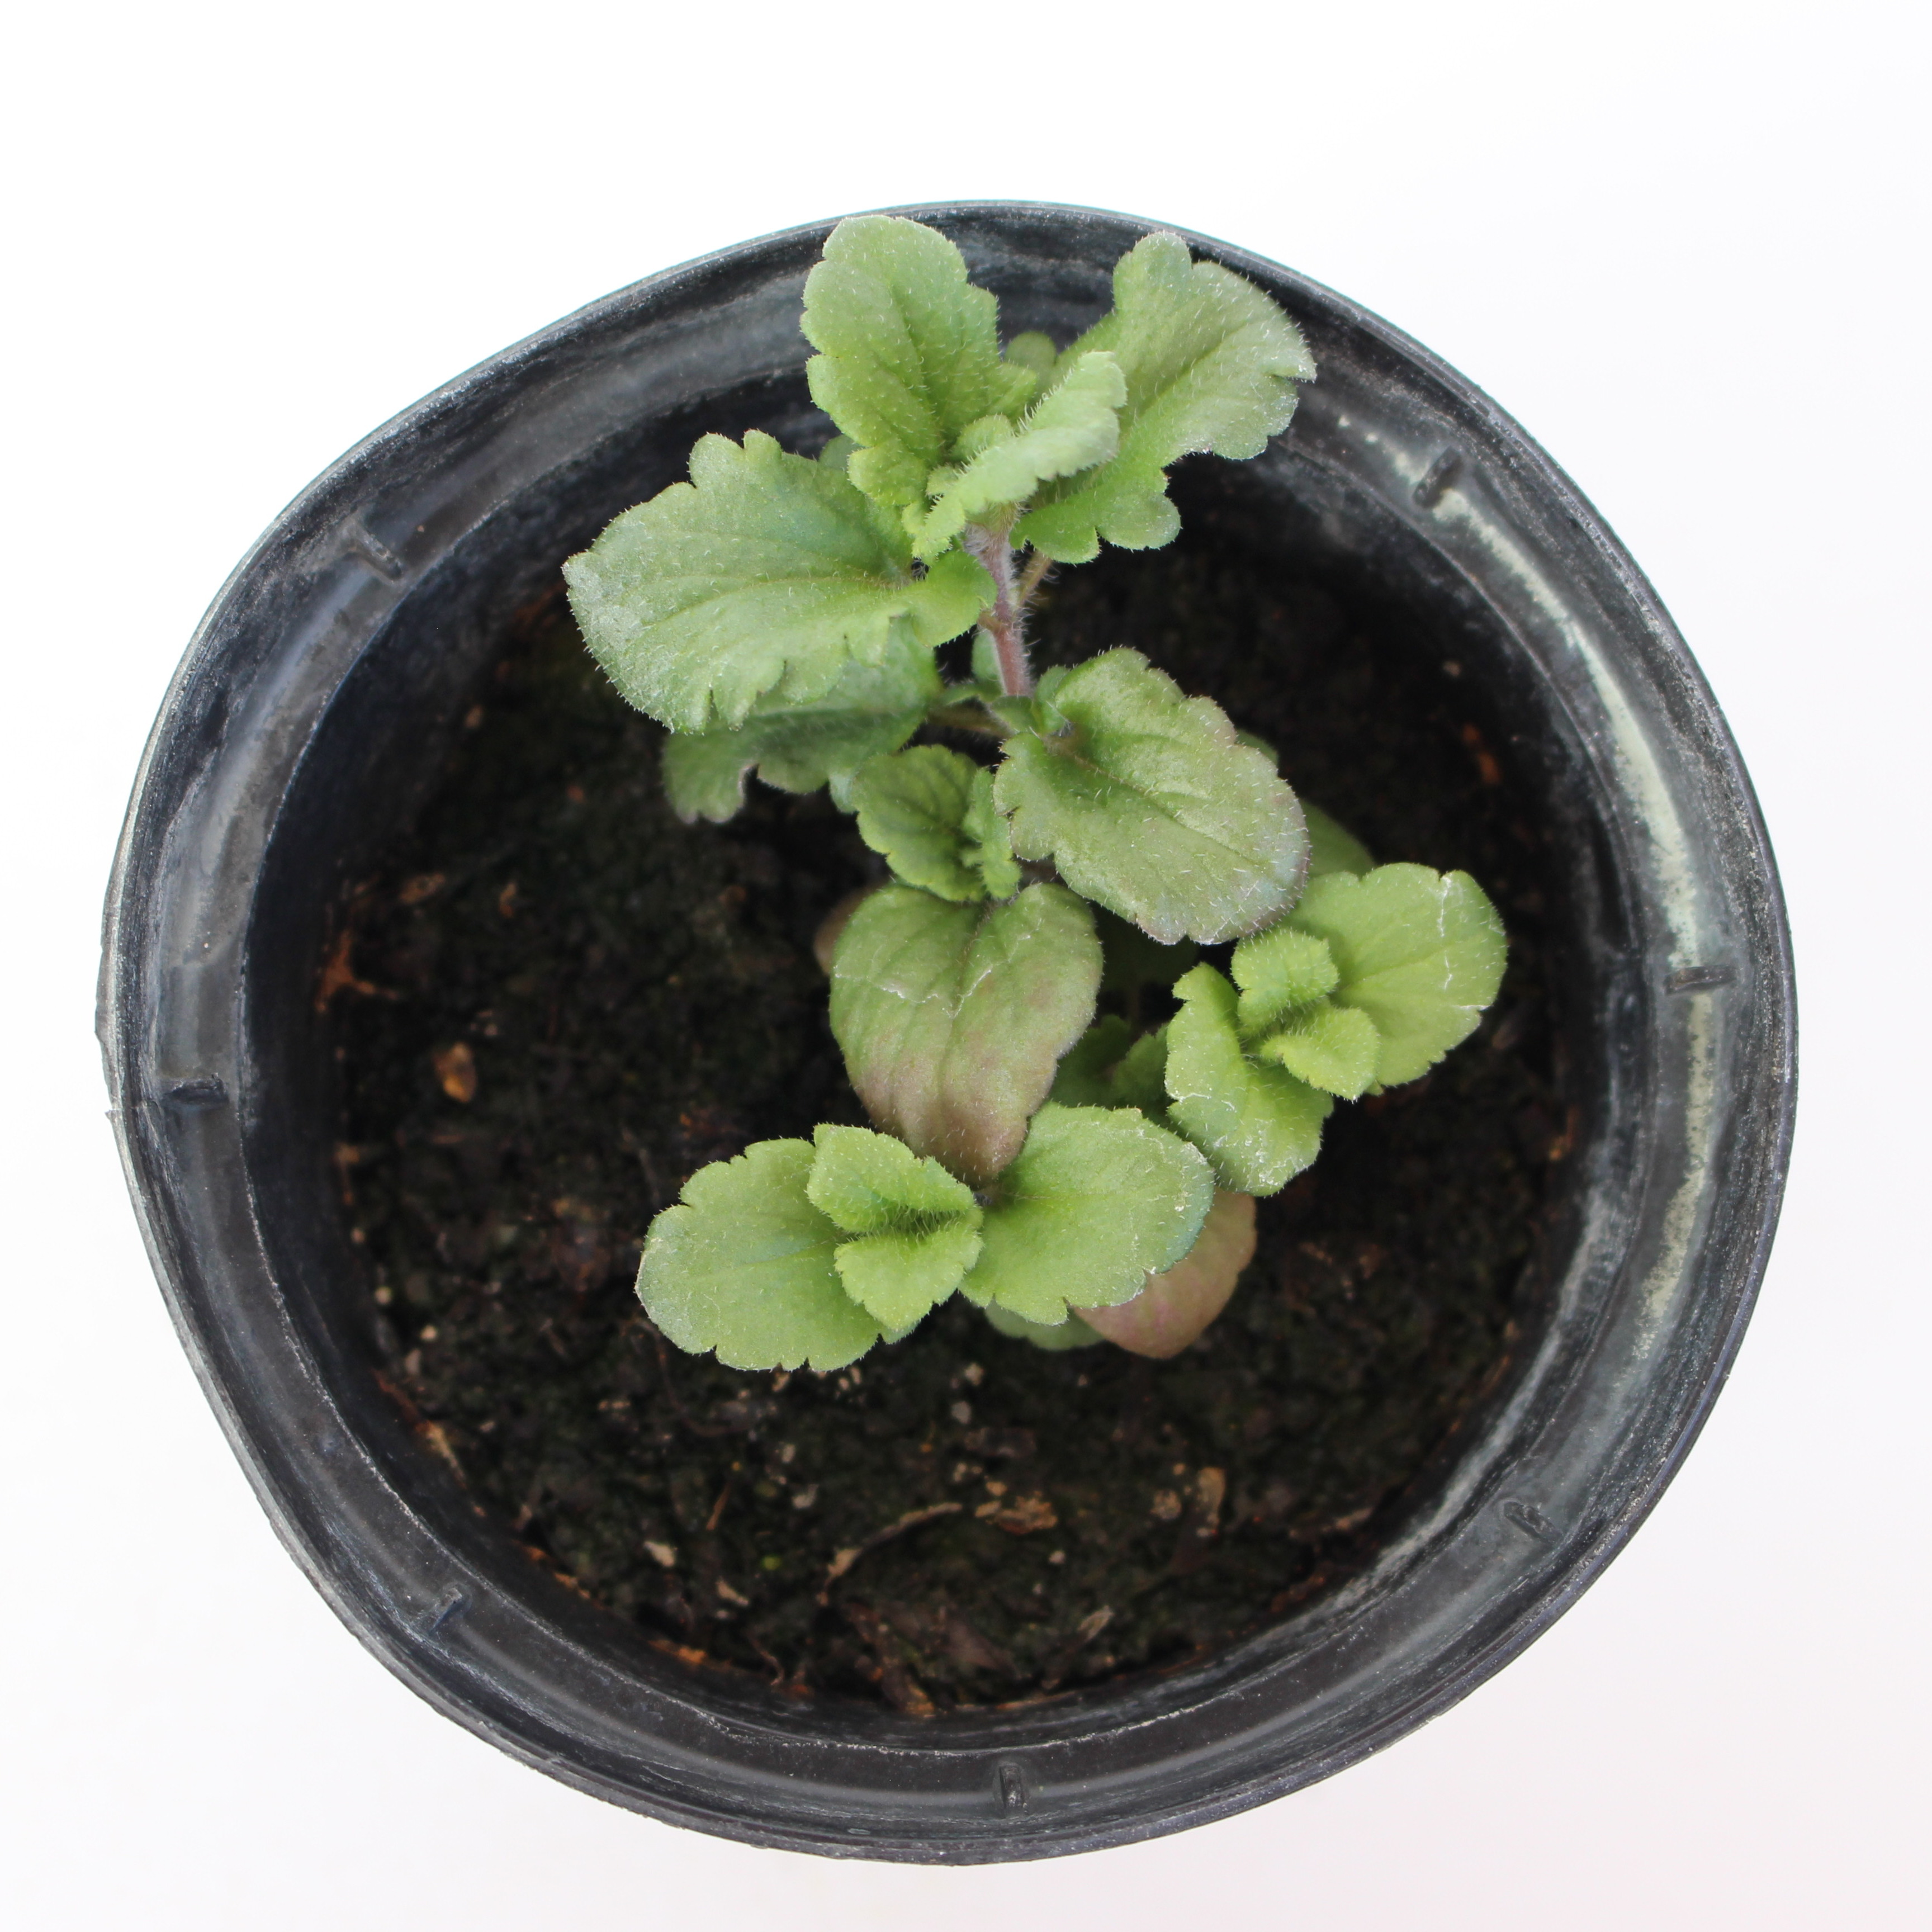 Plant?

Veronica persica
